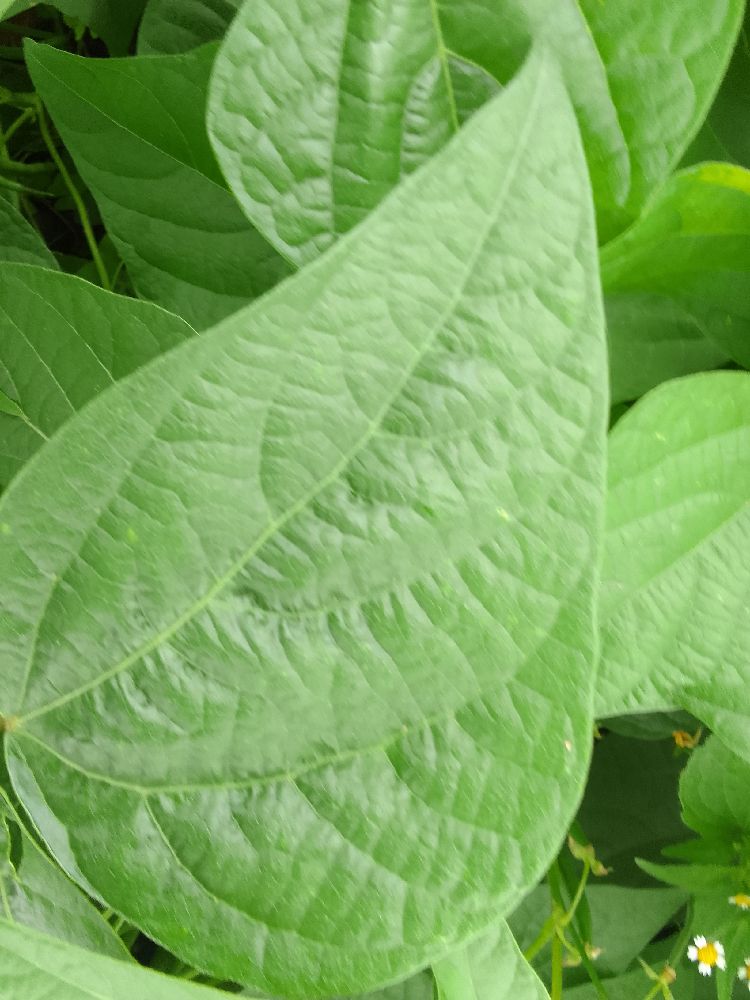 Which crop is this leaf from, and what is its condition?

common bean, healthy
